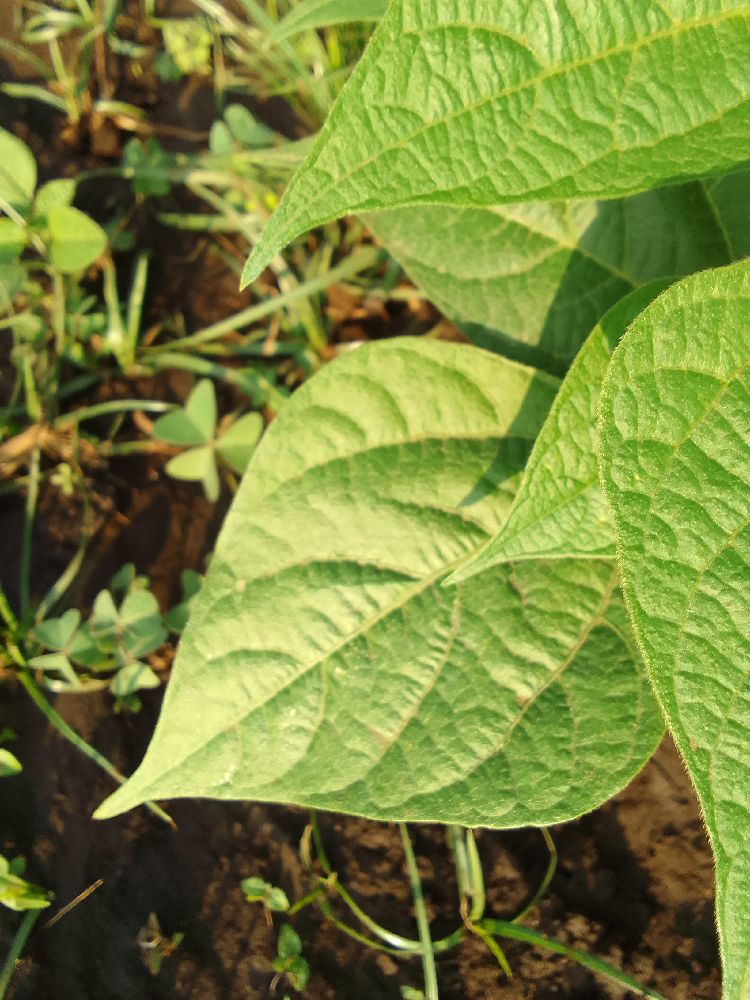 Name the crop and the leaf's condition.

common bean, healthy
